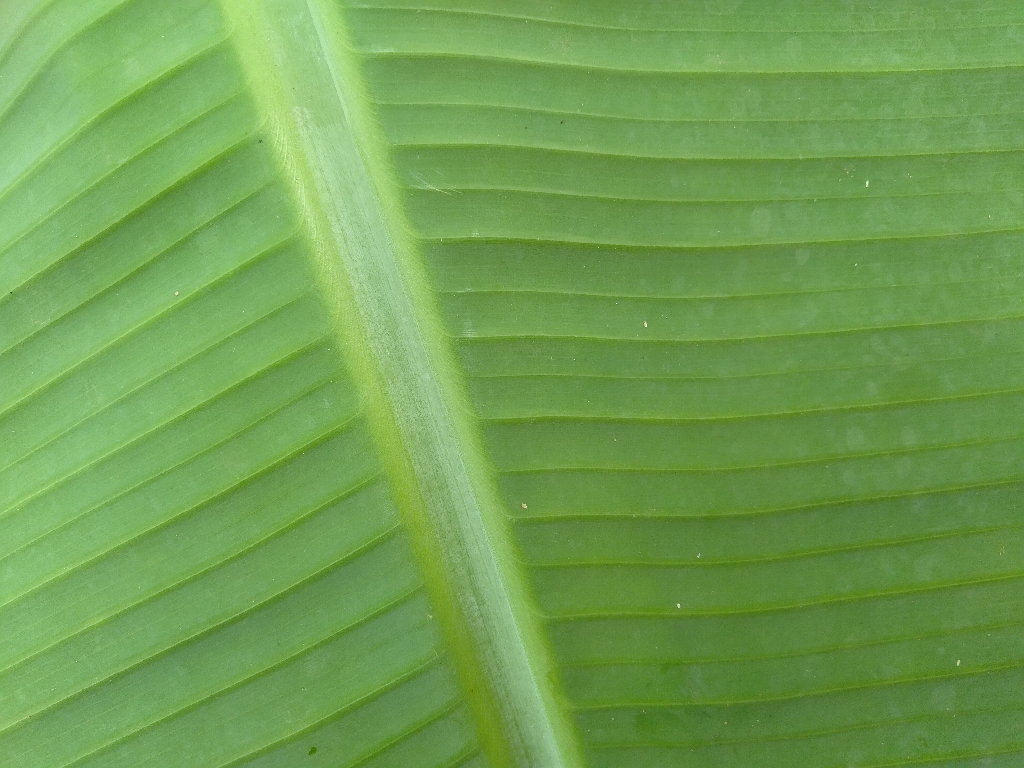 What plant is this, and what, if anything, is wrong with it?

banana, healthy
